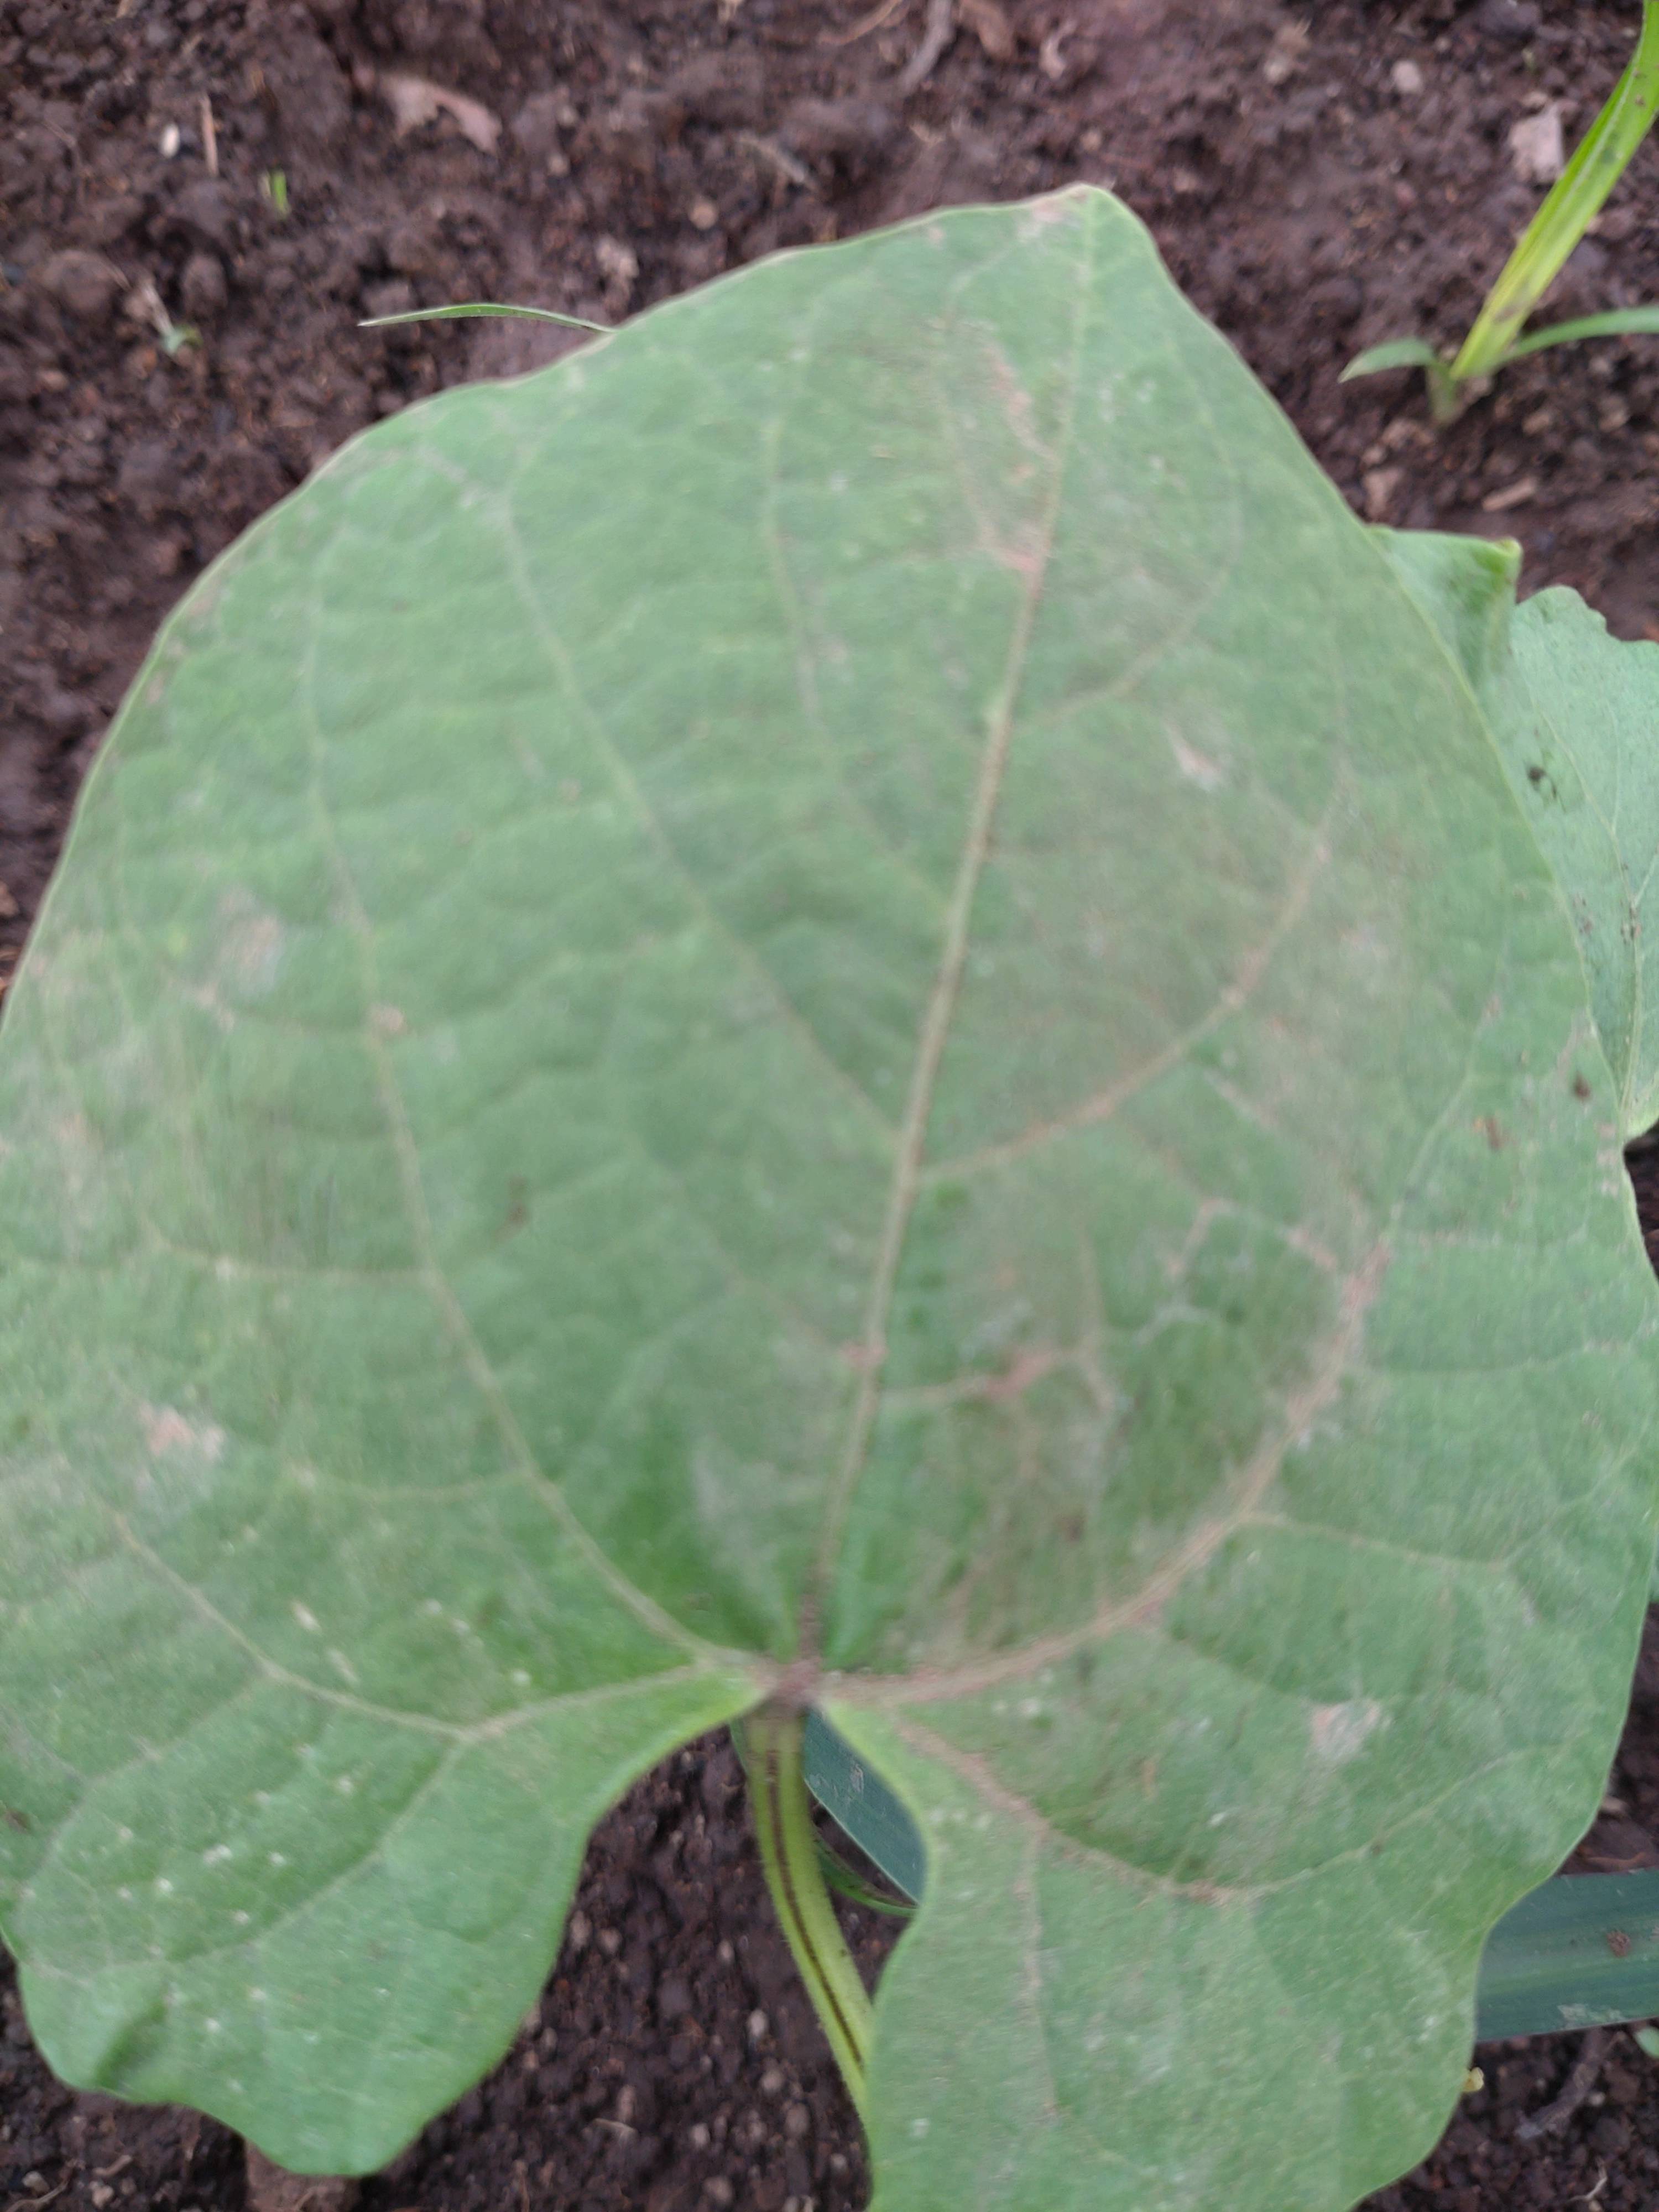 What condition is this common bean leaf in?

healthy
